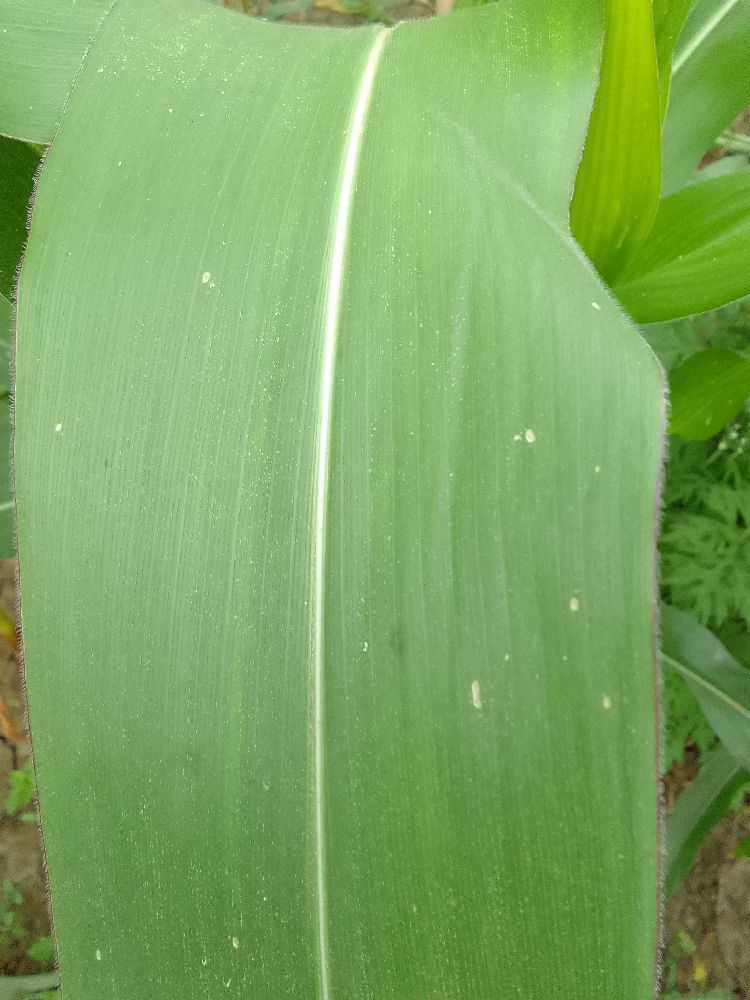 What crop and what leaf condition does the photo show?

maize, healthy
